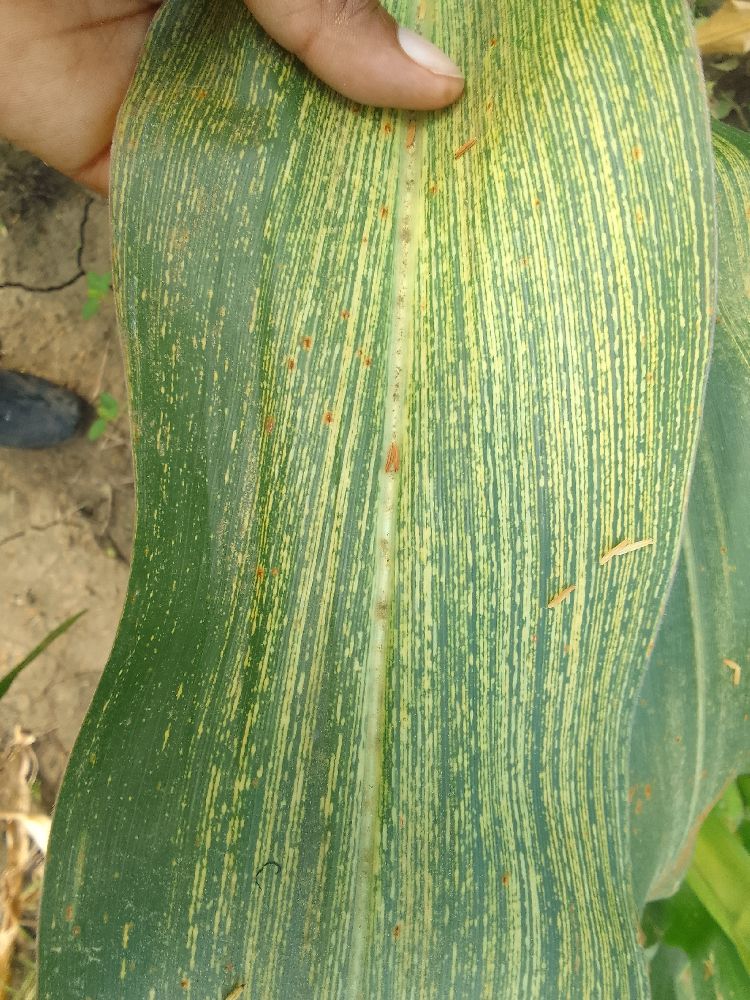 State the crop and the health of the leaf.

maize, maize streak virus
